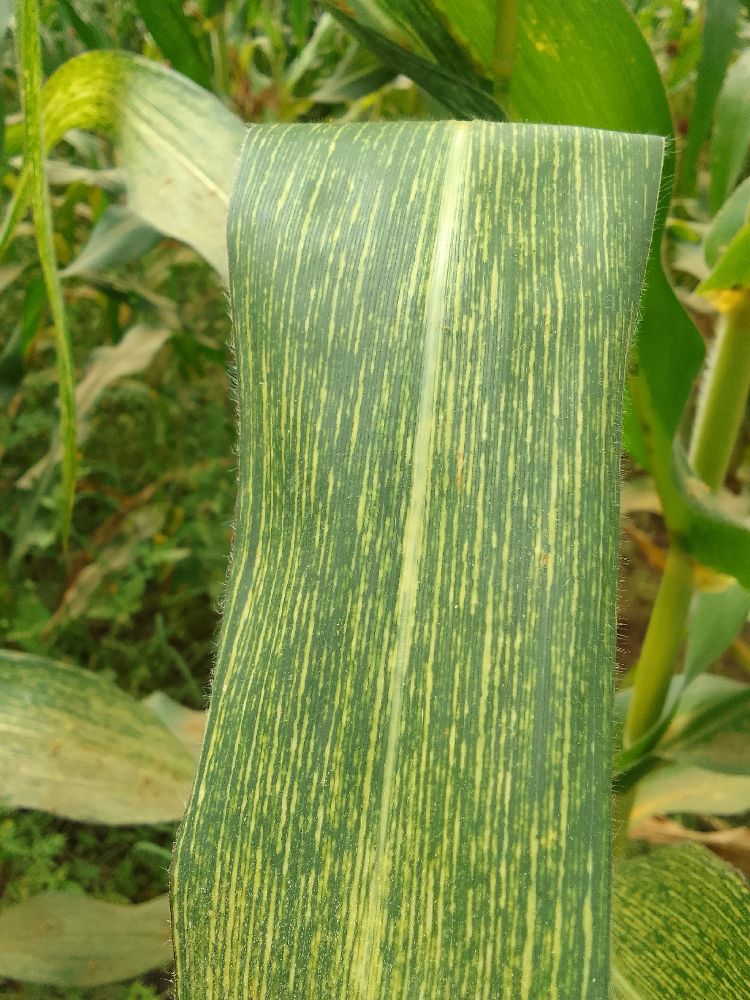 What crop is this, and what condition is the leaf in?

maize, maize streak virus
